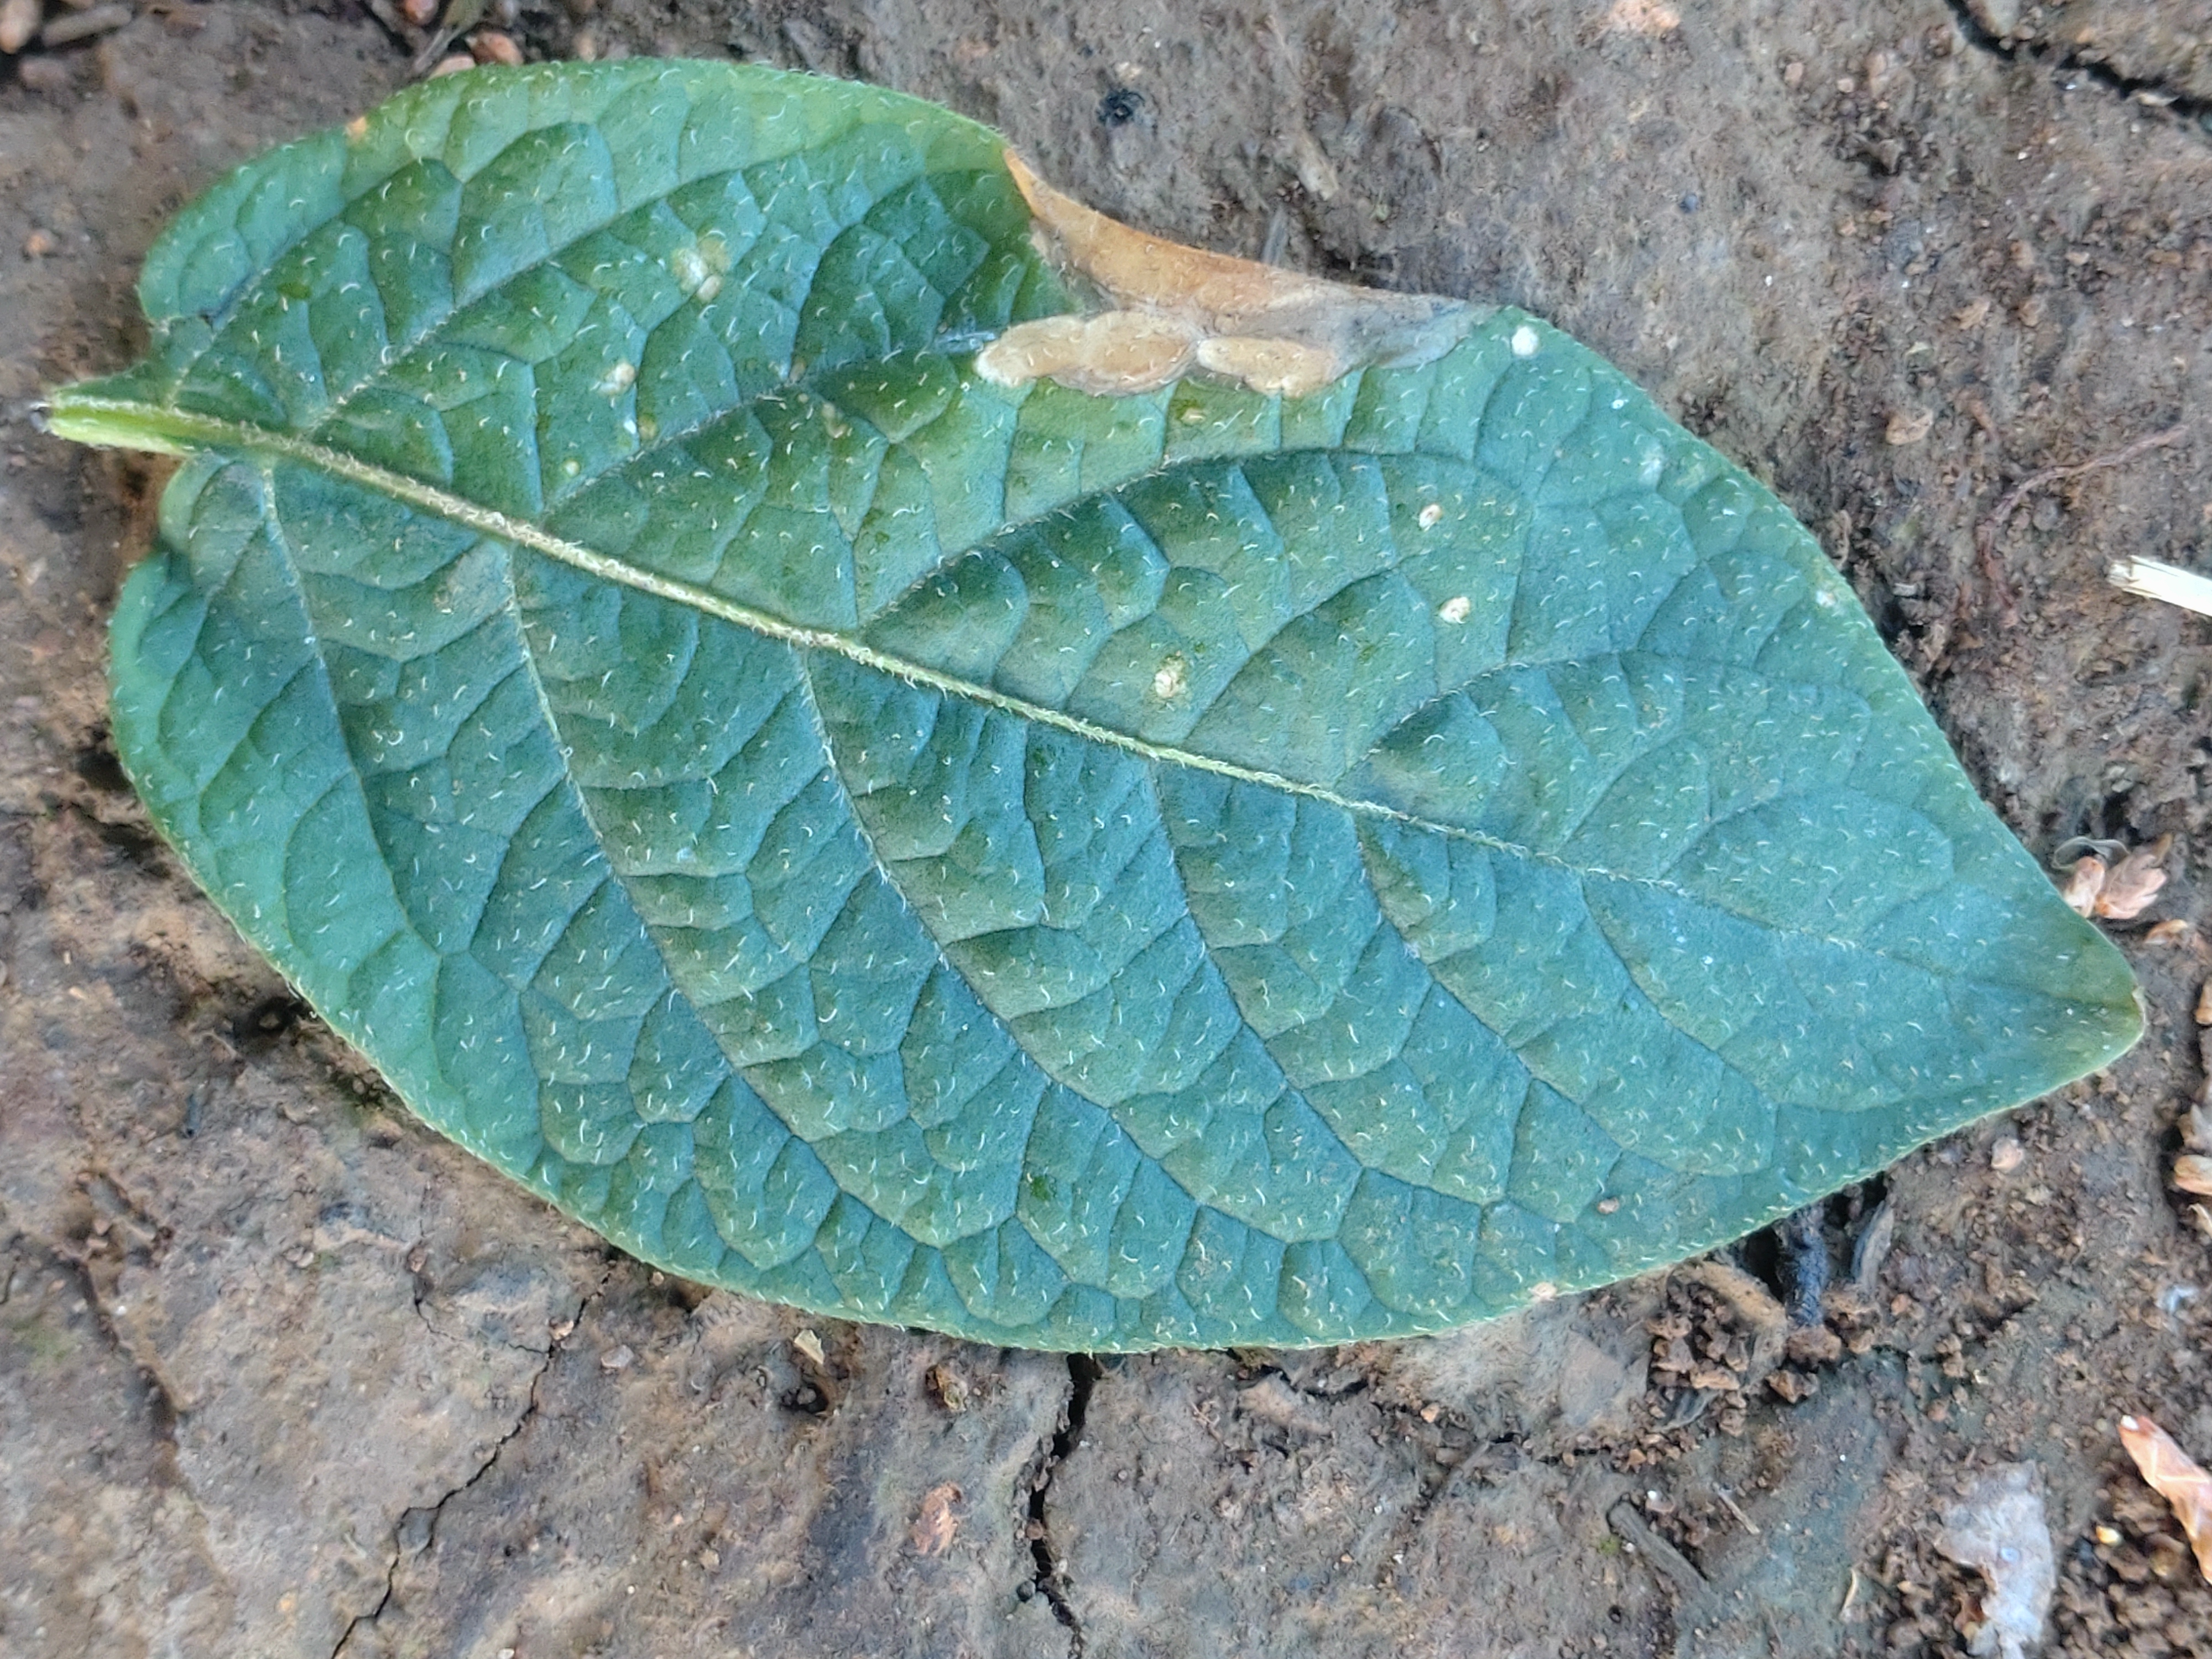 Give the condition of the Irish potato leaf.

early blight
